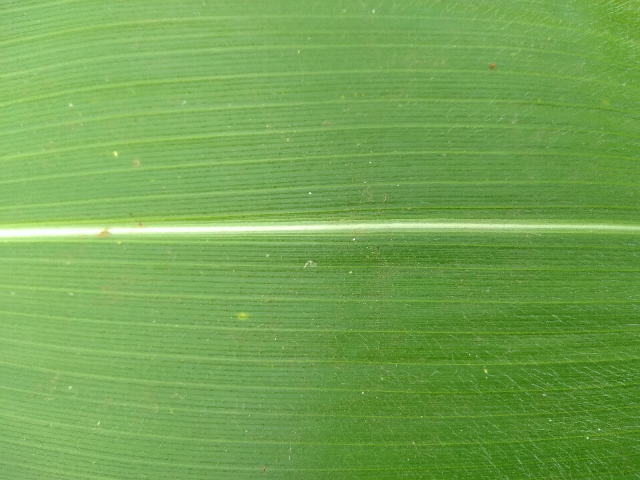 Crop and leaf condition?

maize, healthy
